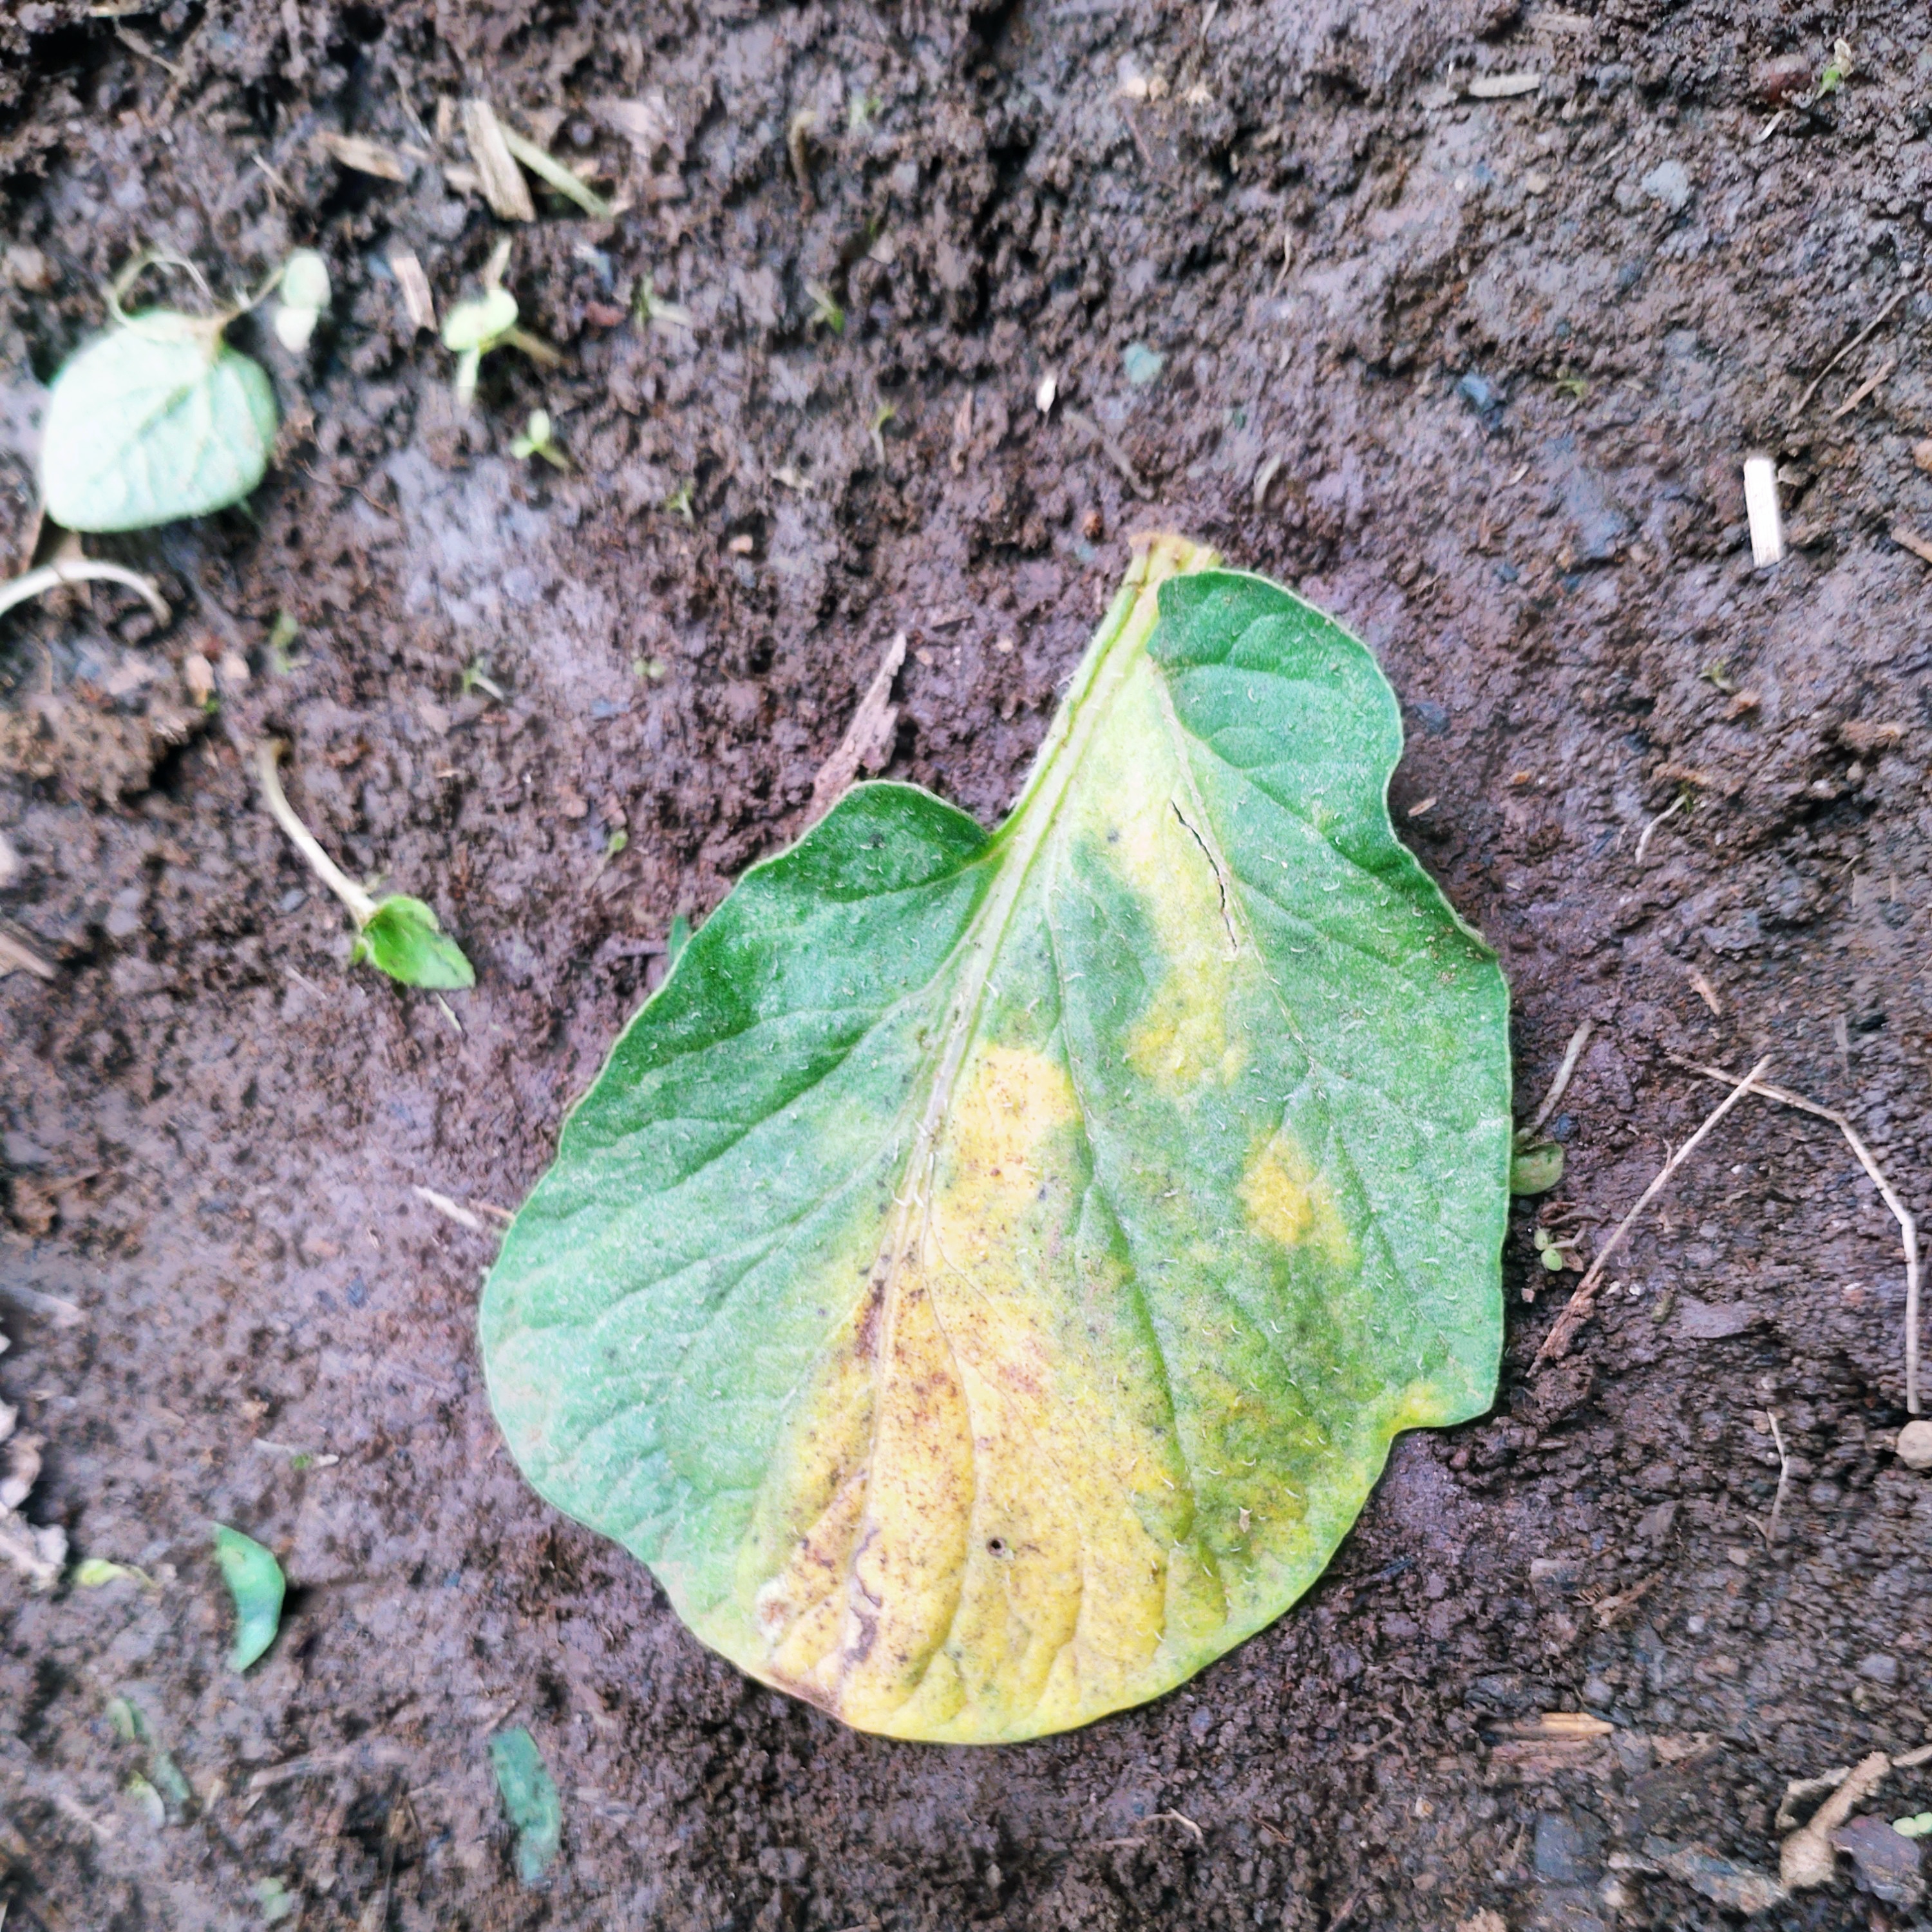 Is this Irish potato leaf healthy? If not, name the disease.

late blight
